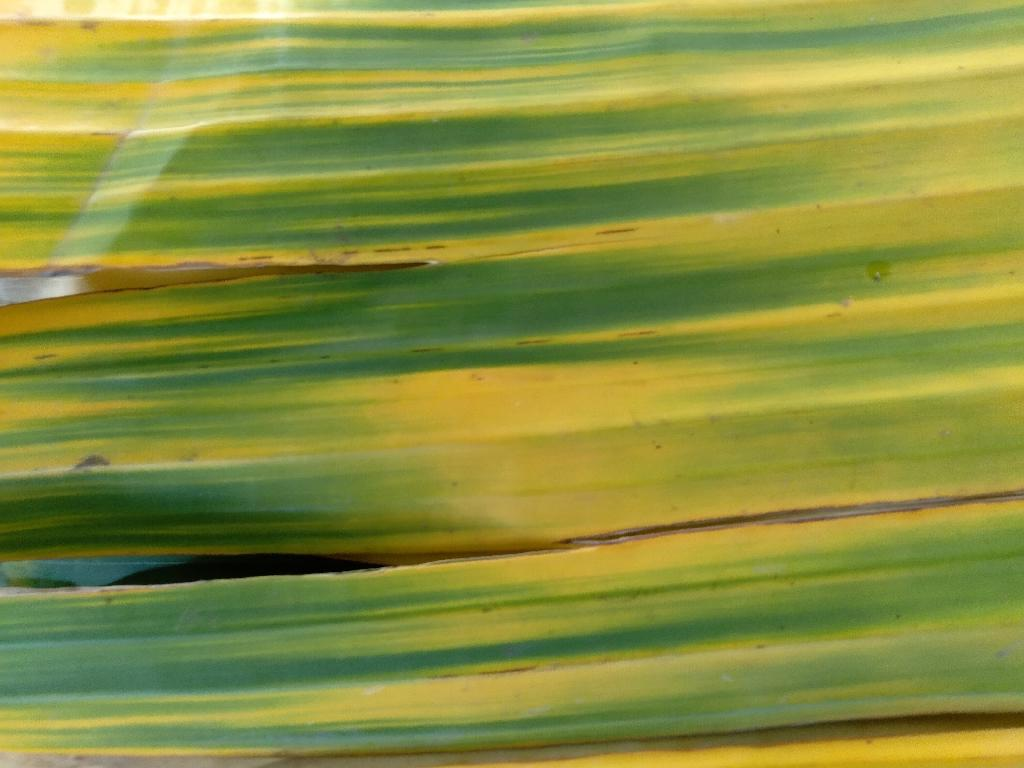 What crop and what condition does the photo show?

banana, fusarium wilt race 1
